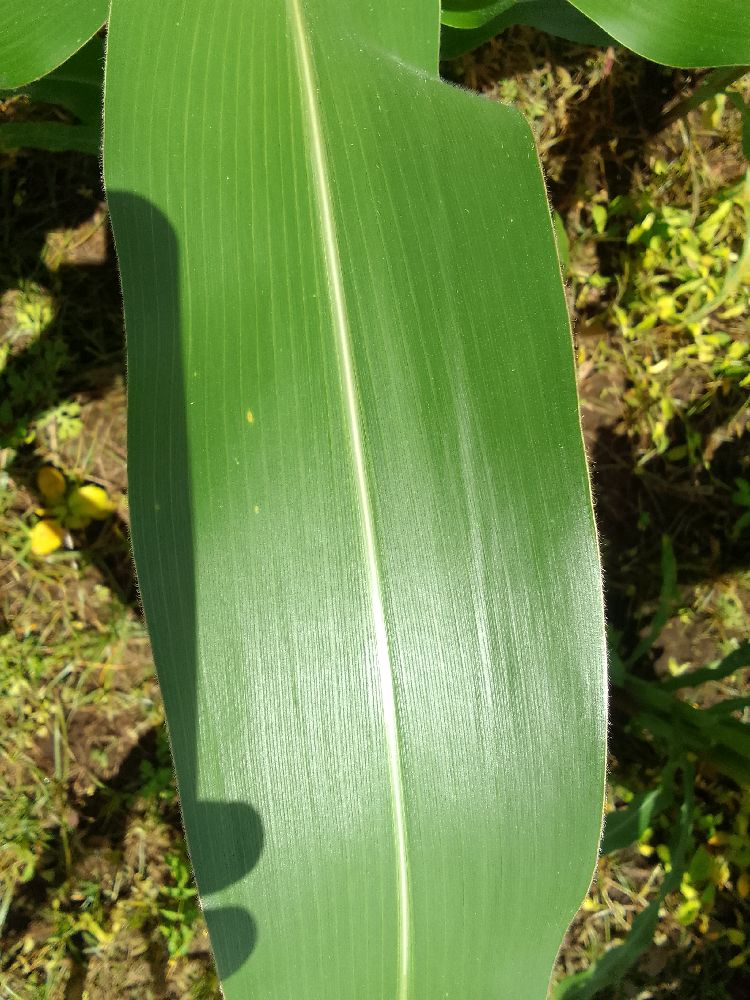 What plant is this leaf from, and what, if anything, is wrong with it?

maize, healthy
